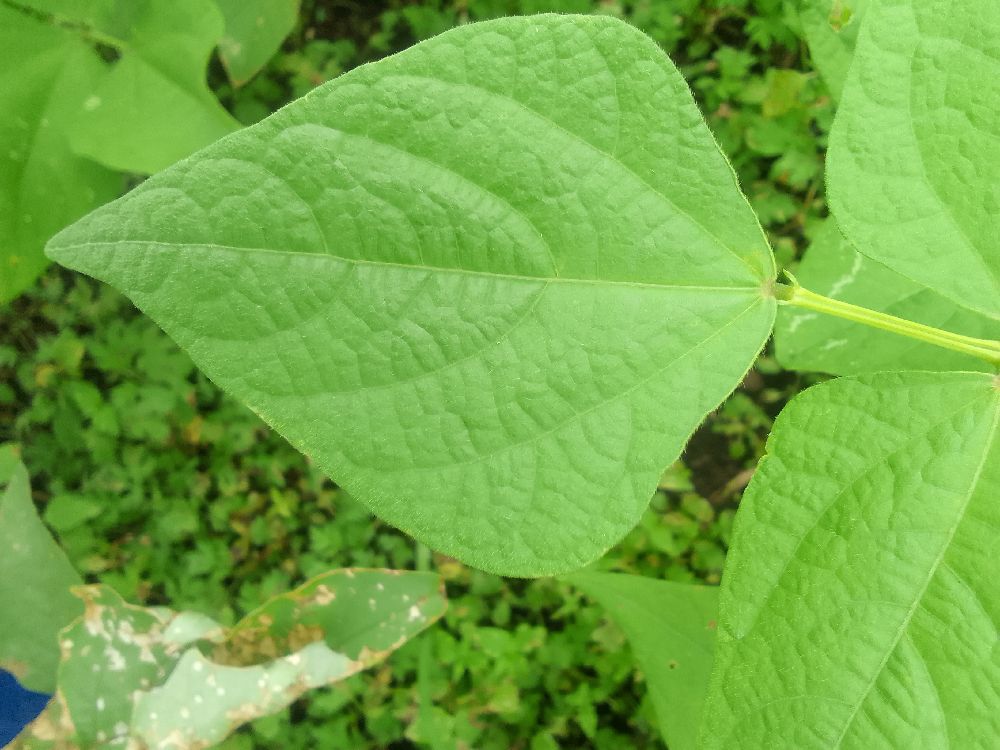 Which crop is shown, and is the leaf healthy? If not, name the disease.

common bean, healthy
